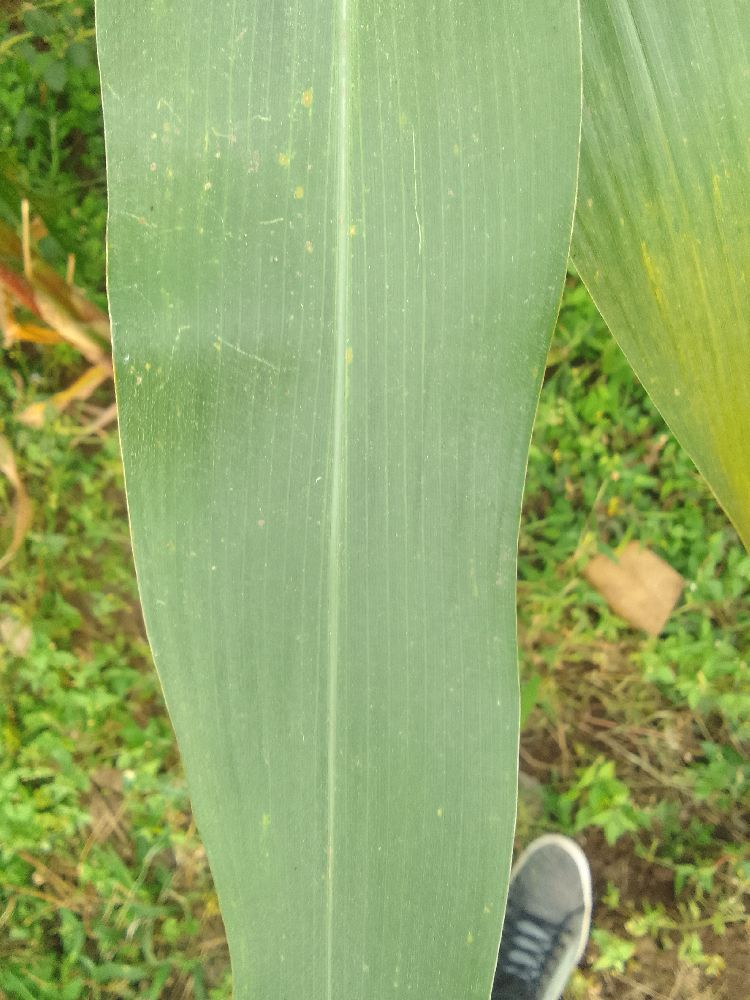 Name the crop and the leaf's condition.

maize, healthy
